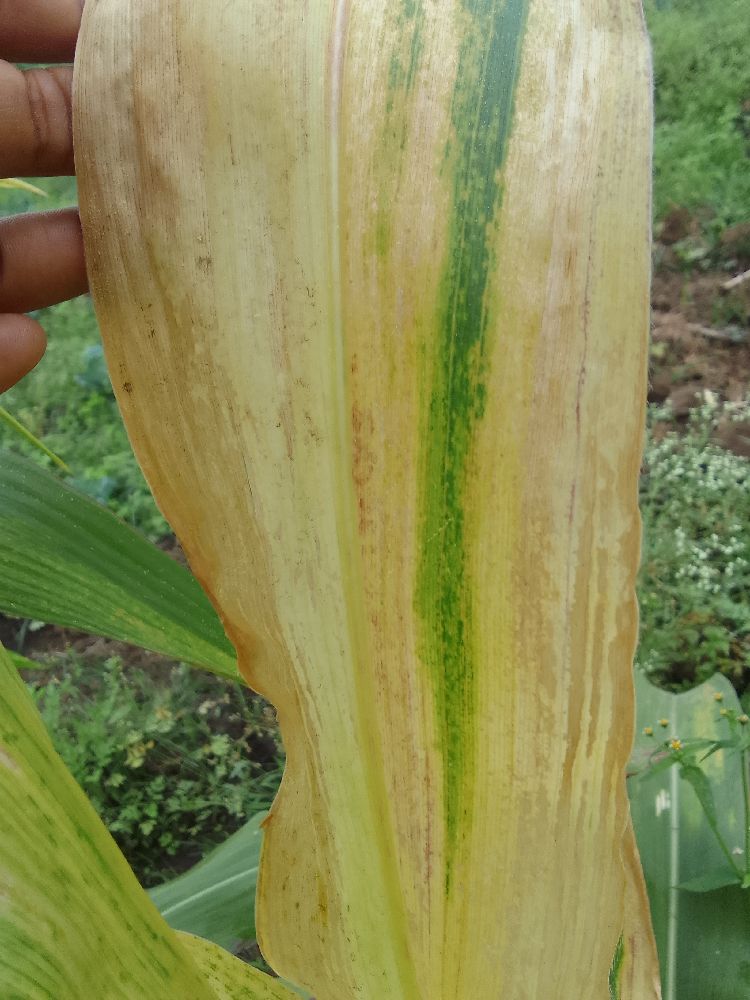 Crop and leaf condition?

maize, maize lethal necrosis
